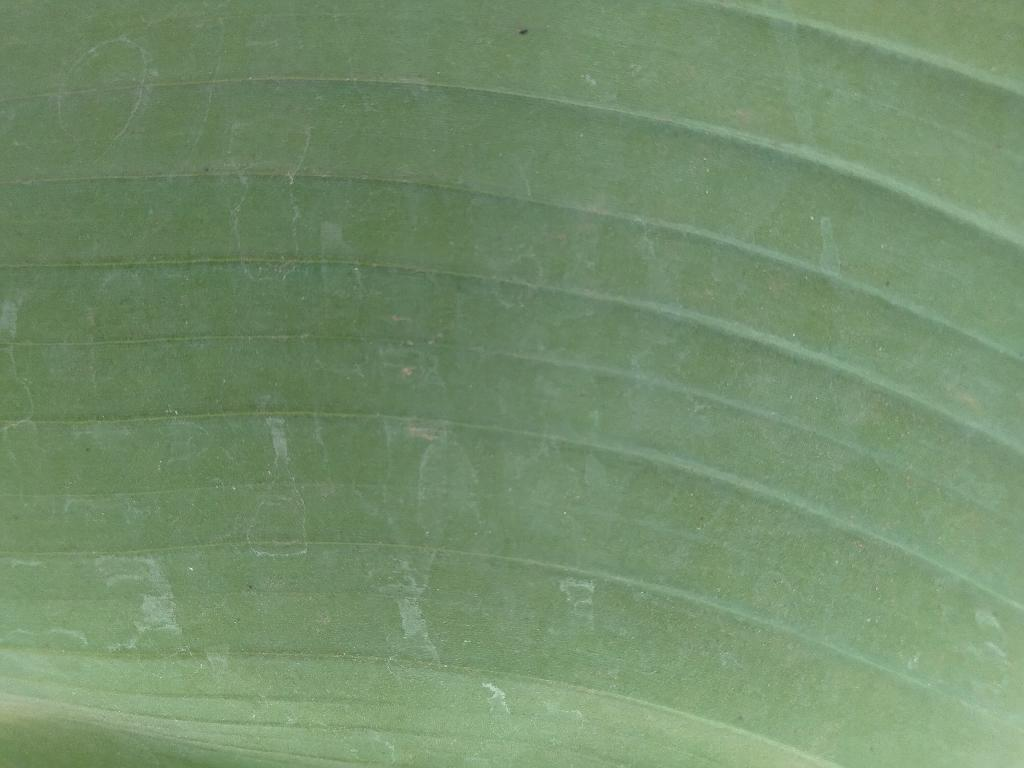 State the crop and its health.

banana, healthy
